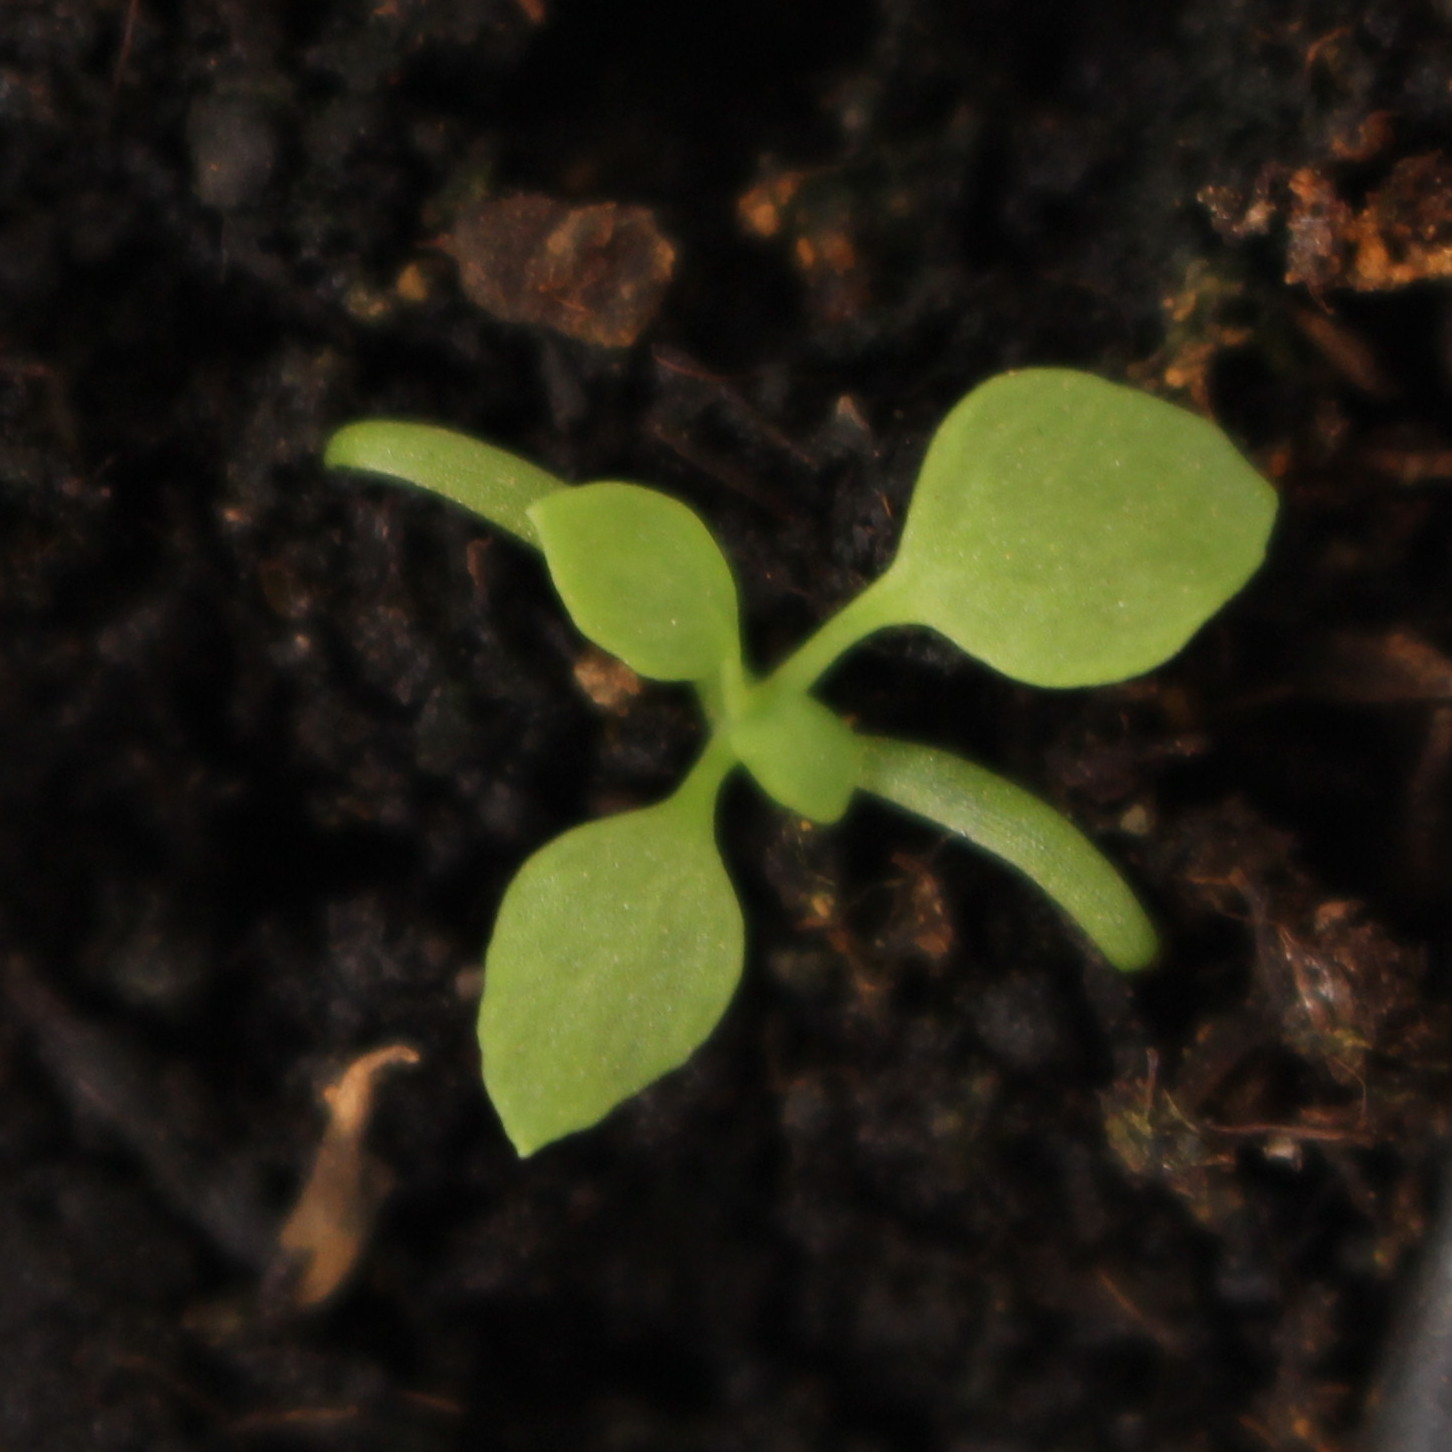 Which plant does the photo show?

Papaver rhoeas
